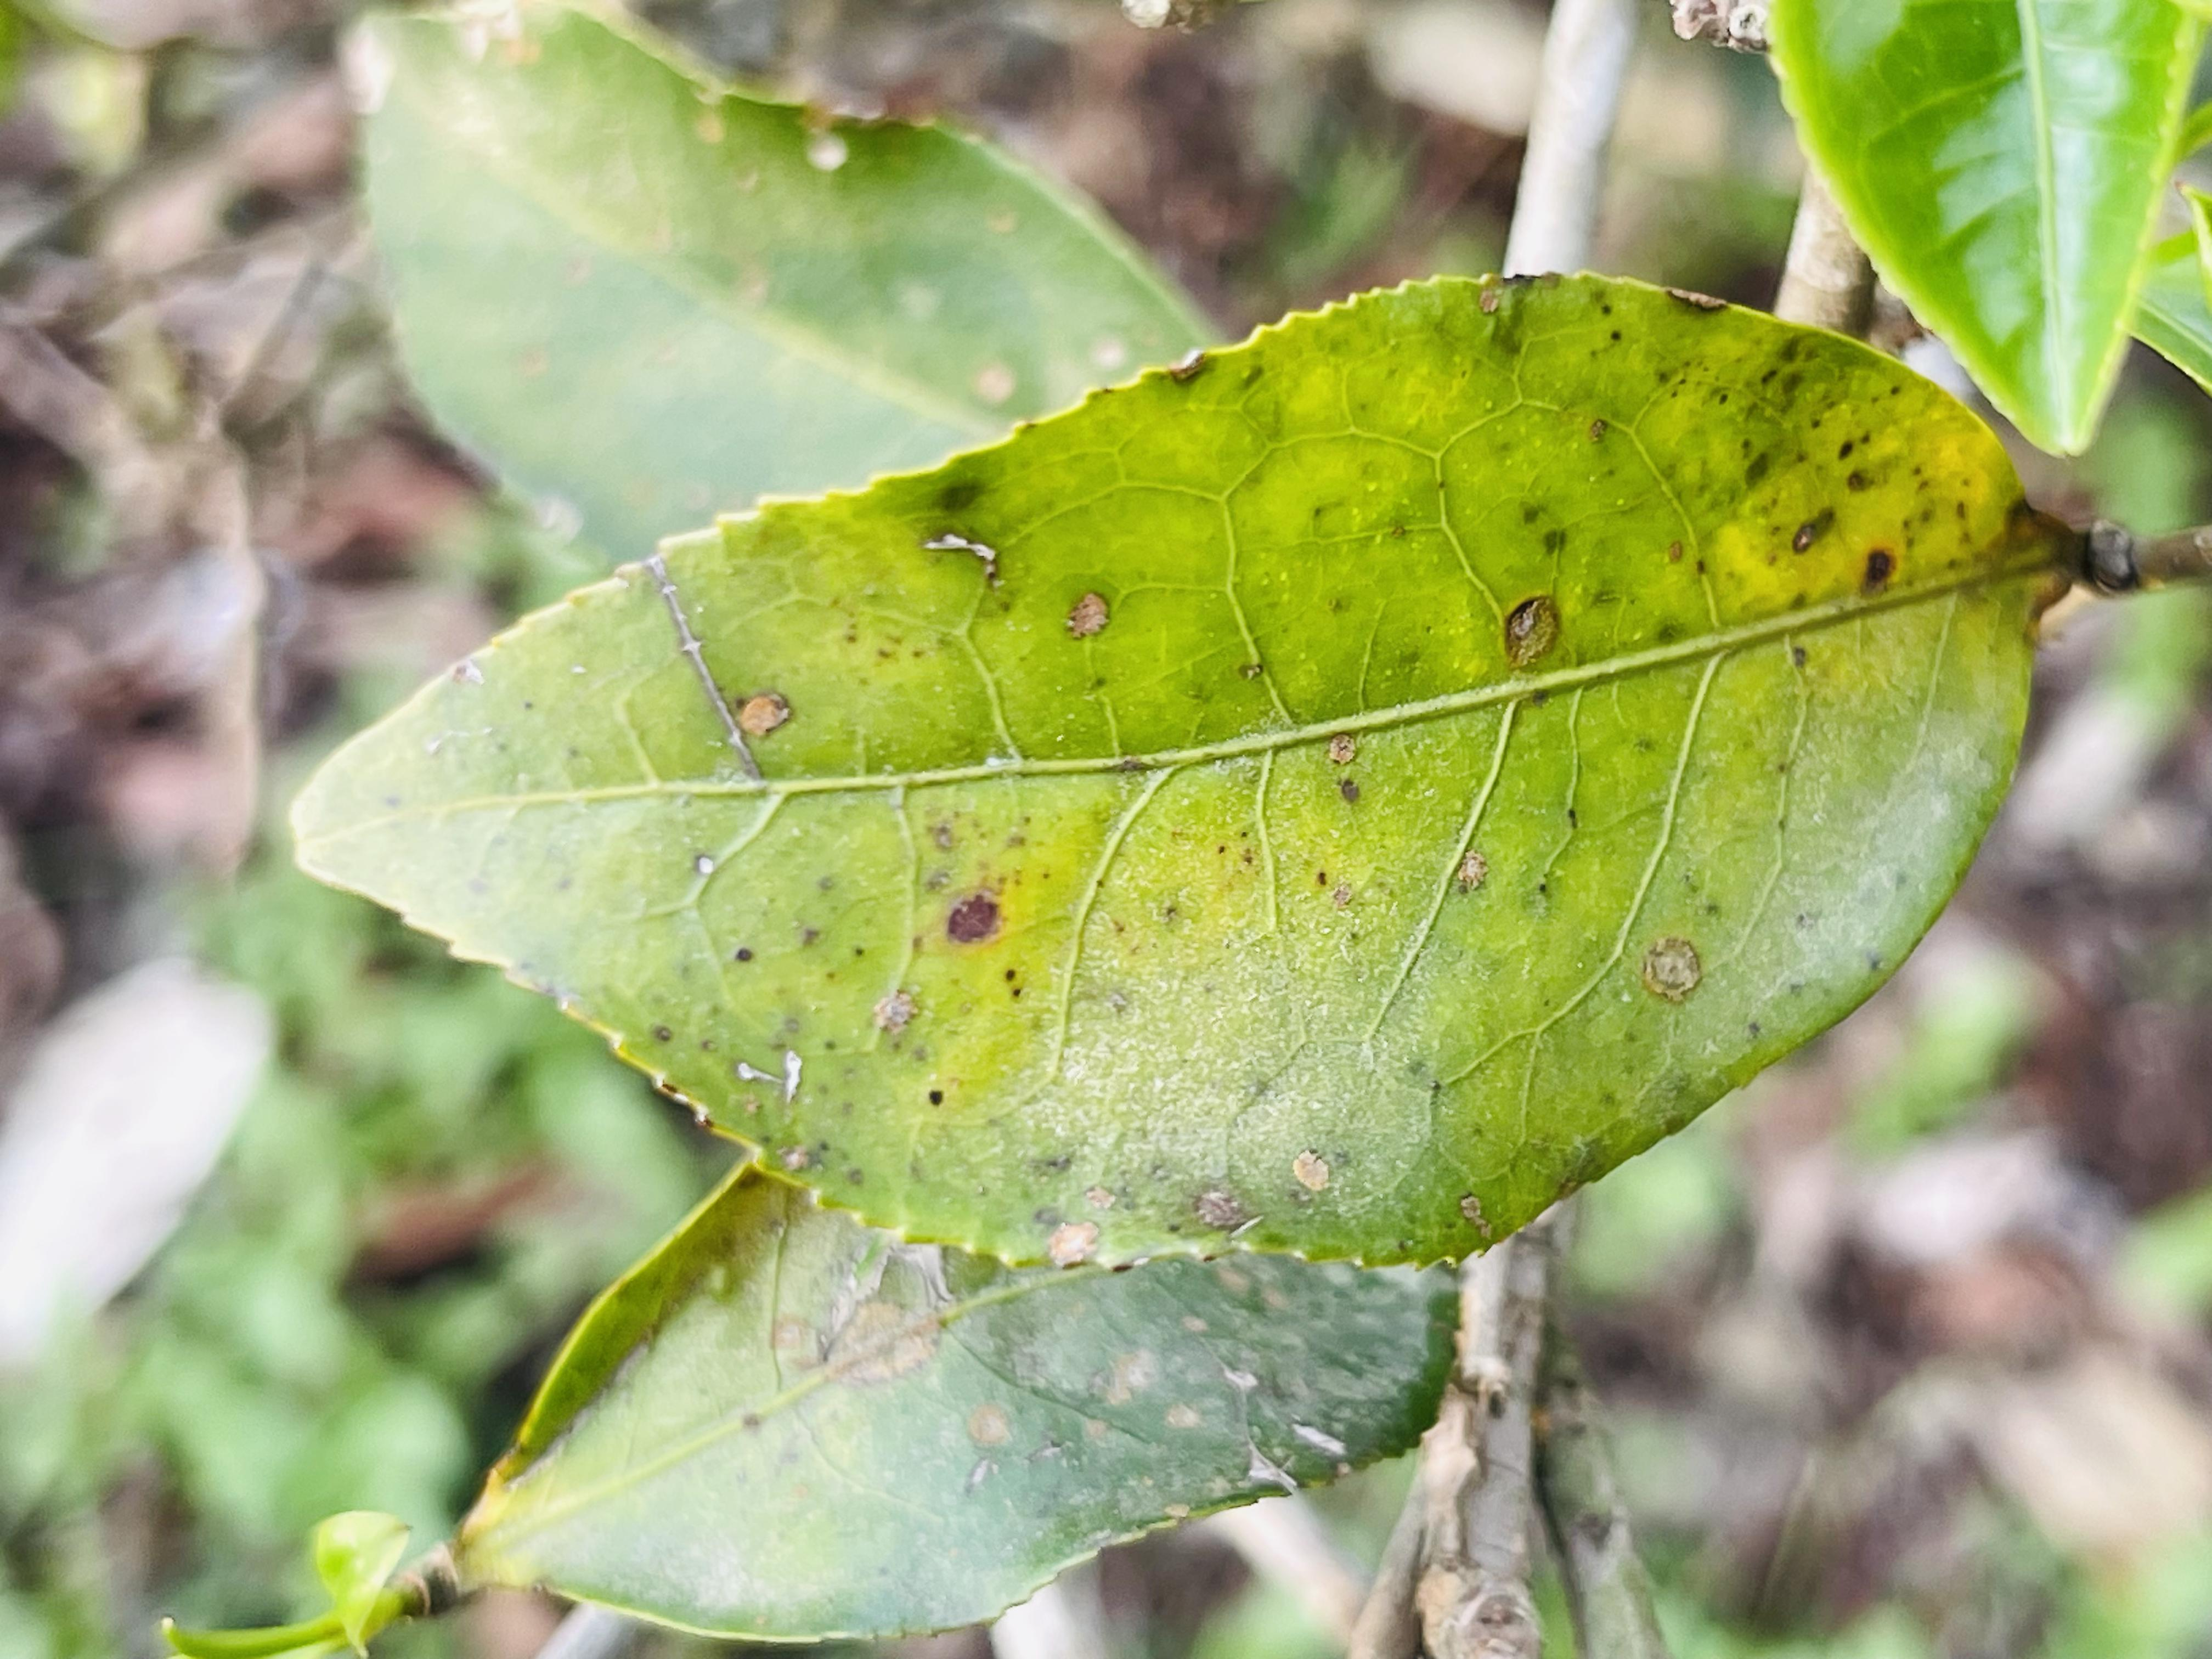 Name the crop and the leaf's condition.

tea, red rust
